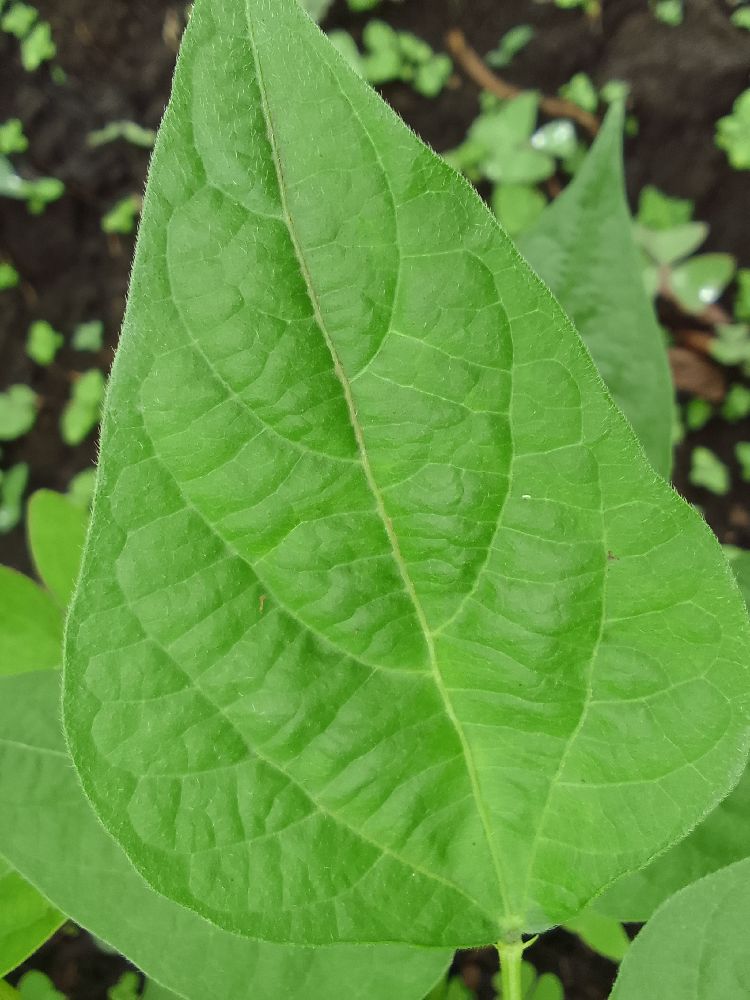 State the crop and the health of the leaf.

common bean, healthy
